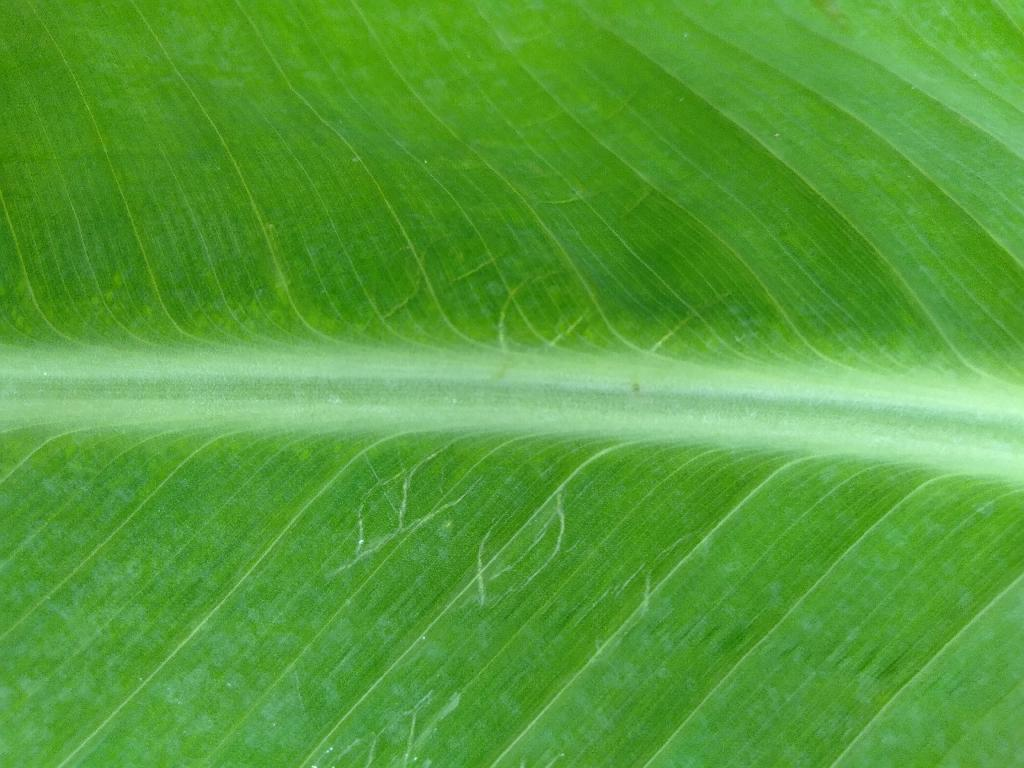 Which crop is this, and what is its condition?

banana, healthy
